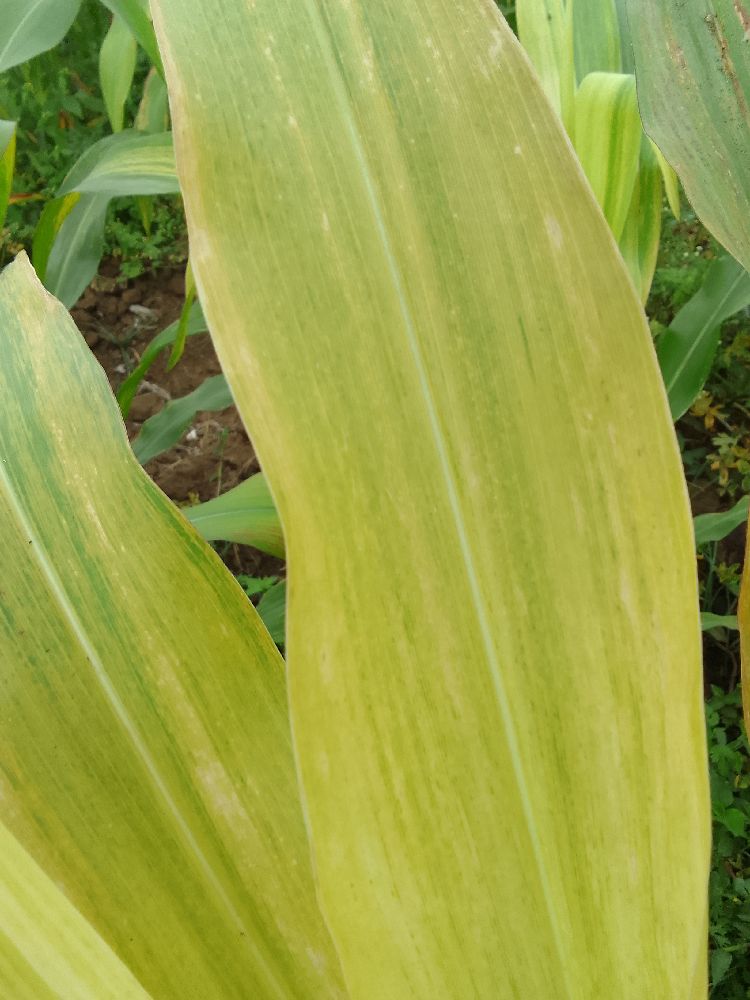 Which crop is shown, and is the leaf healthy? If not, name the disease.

maize, maize lethal necrosis
